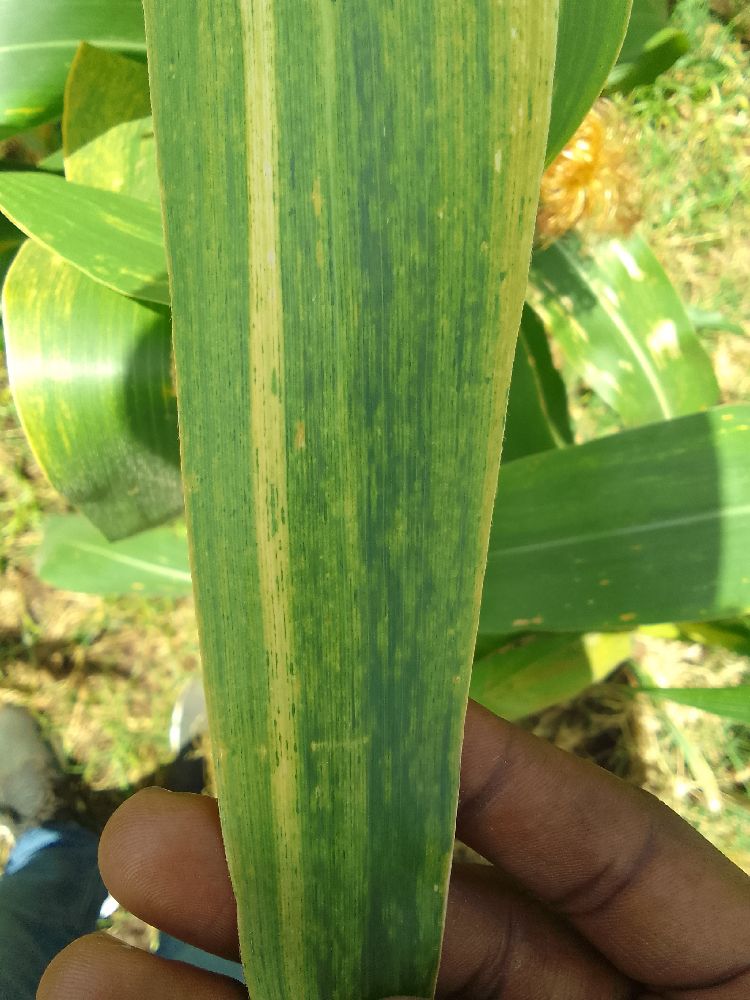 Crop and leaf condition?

maize, maize lethal necrosis
